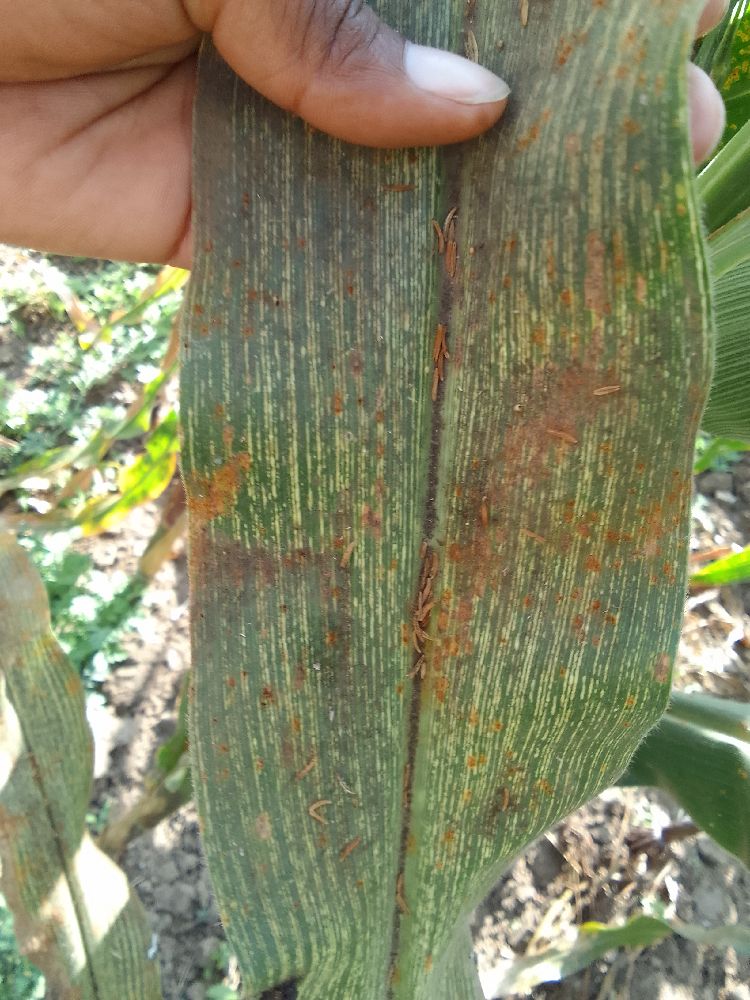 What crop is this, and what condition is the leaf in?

maize, maize streak virus
